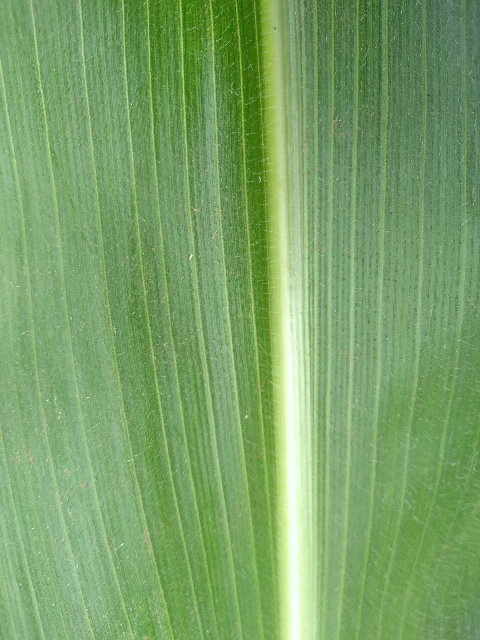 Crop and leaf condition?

maize, healthy
